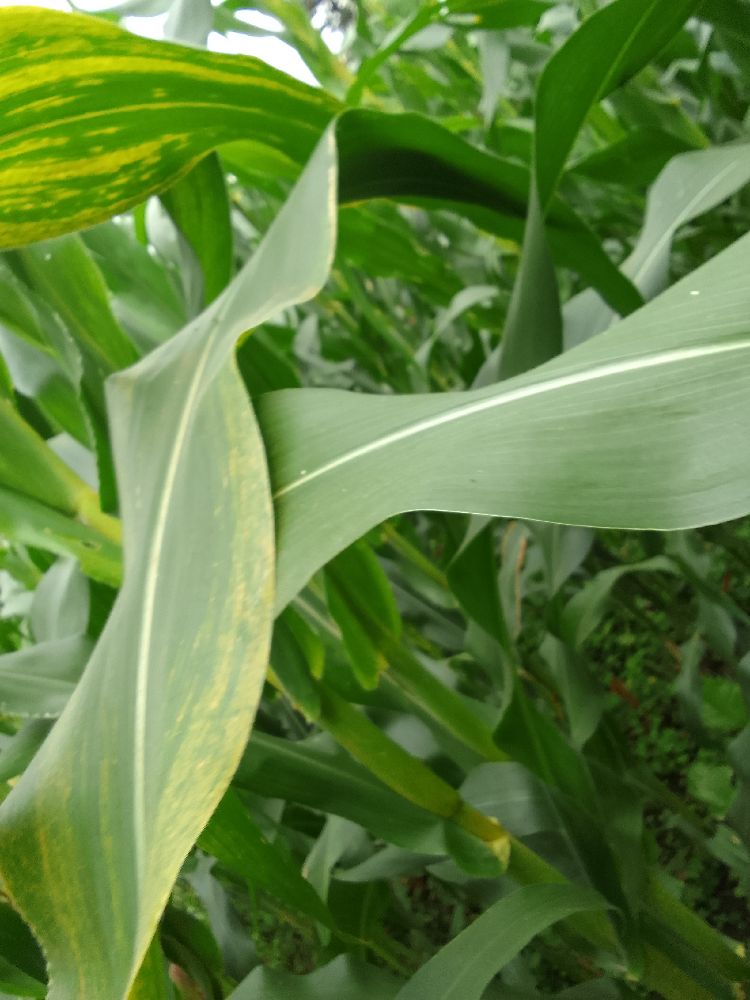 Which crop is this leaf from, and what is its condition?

maize, maize lethal necrosis
